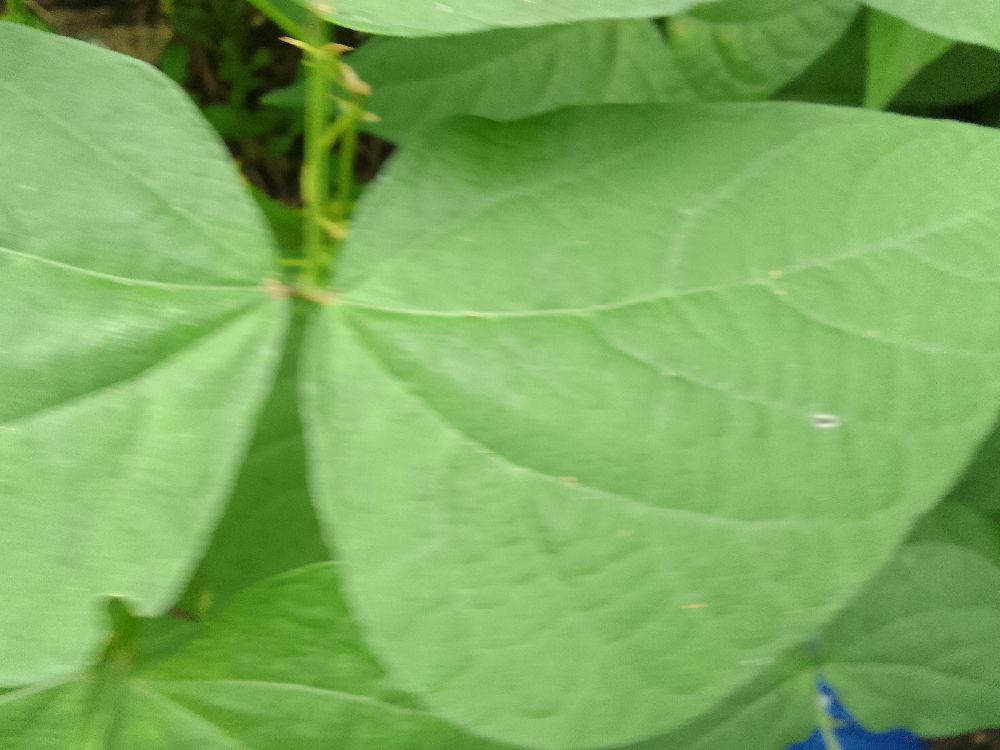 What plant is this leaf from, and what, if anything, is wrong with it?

common bean, healthy
